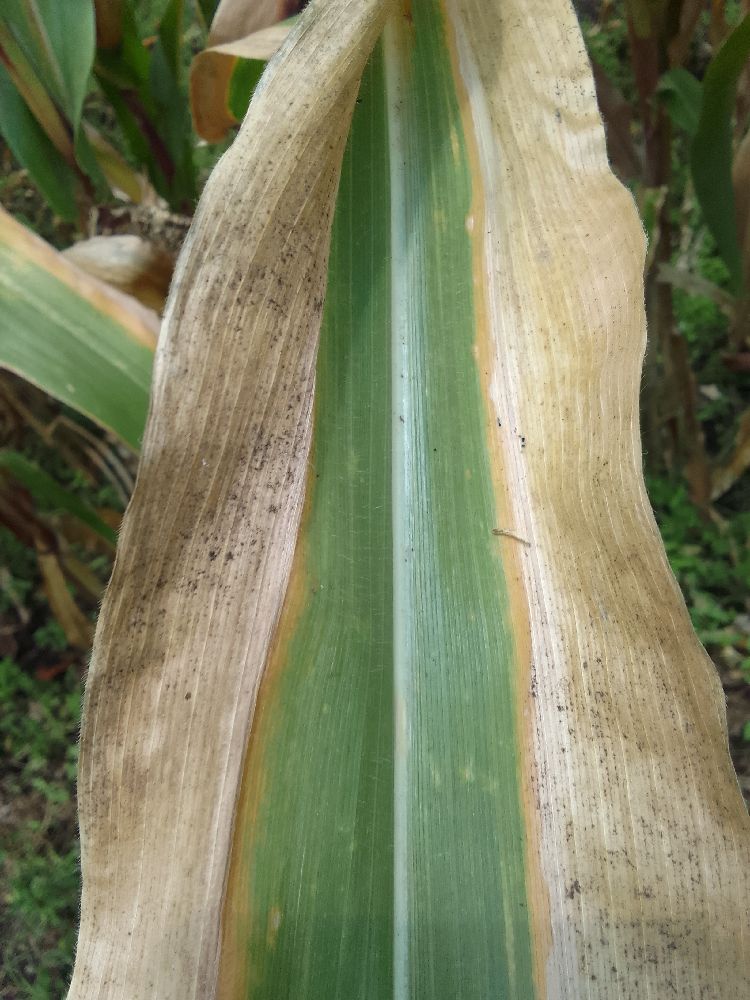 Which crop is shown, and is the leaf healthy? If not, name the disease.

maize, maize lethal necrosis
